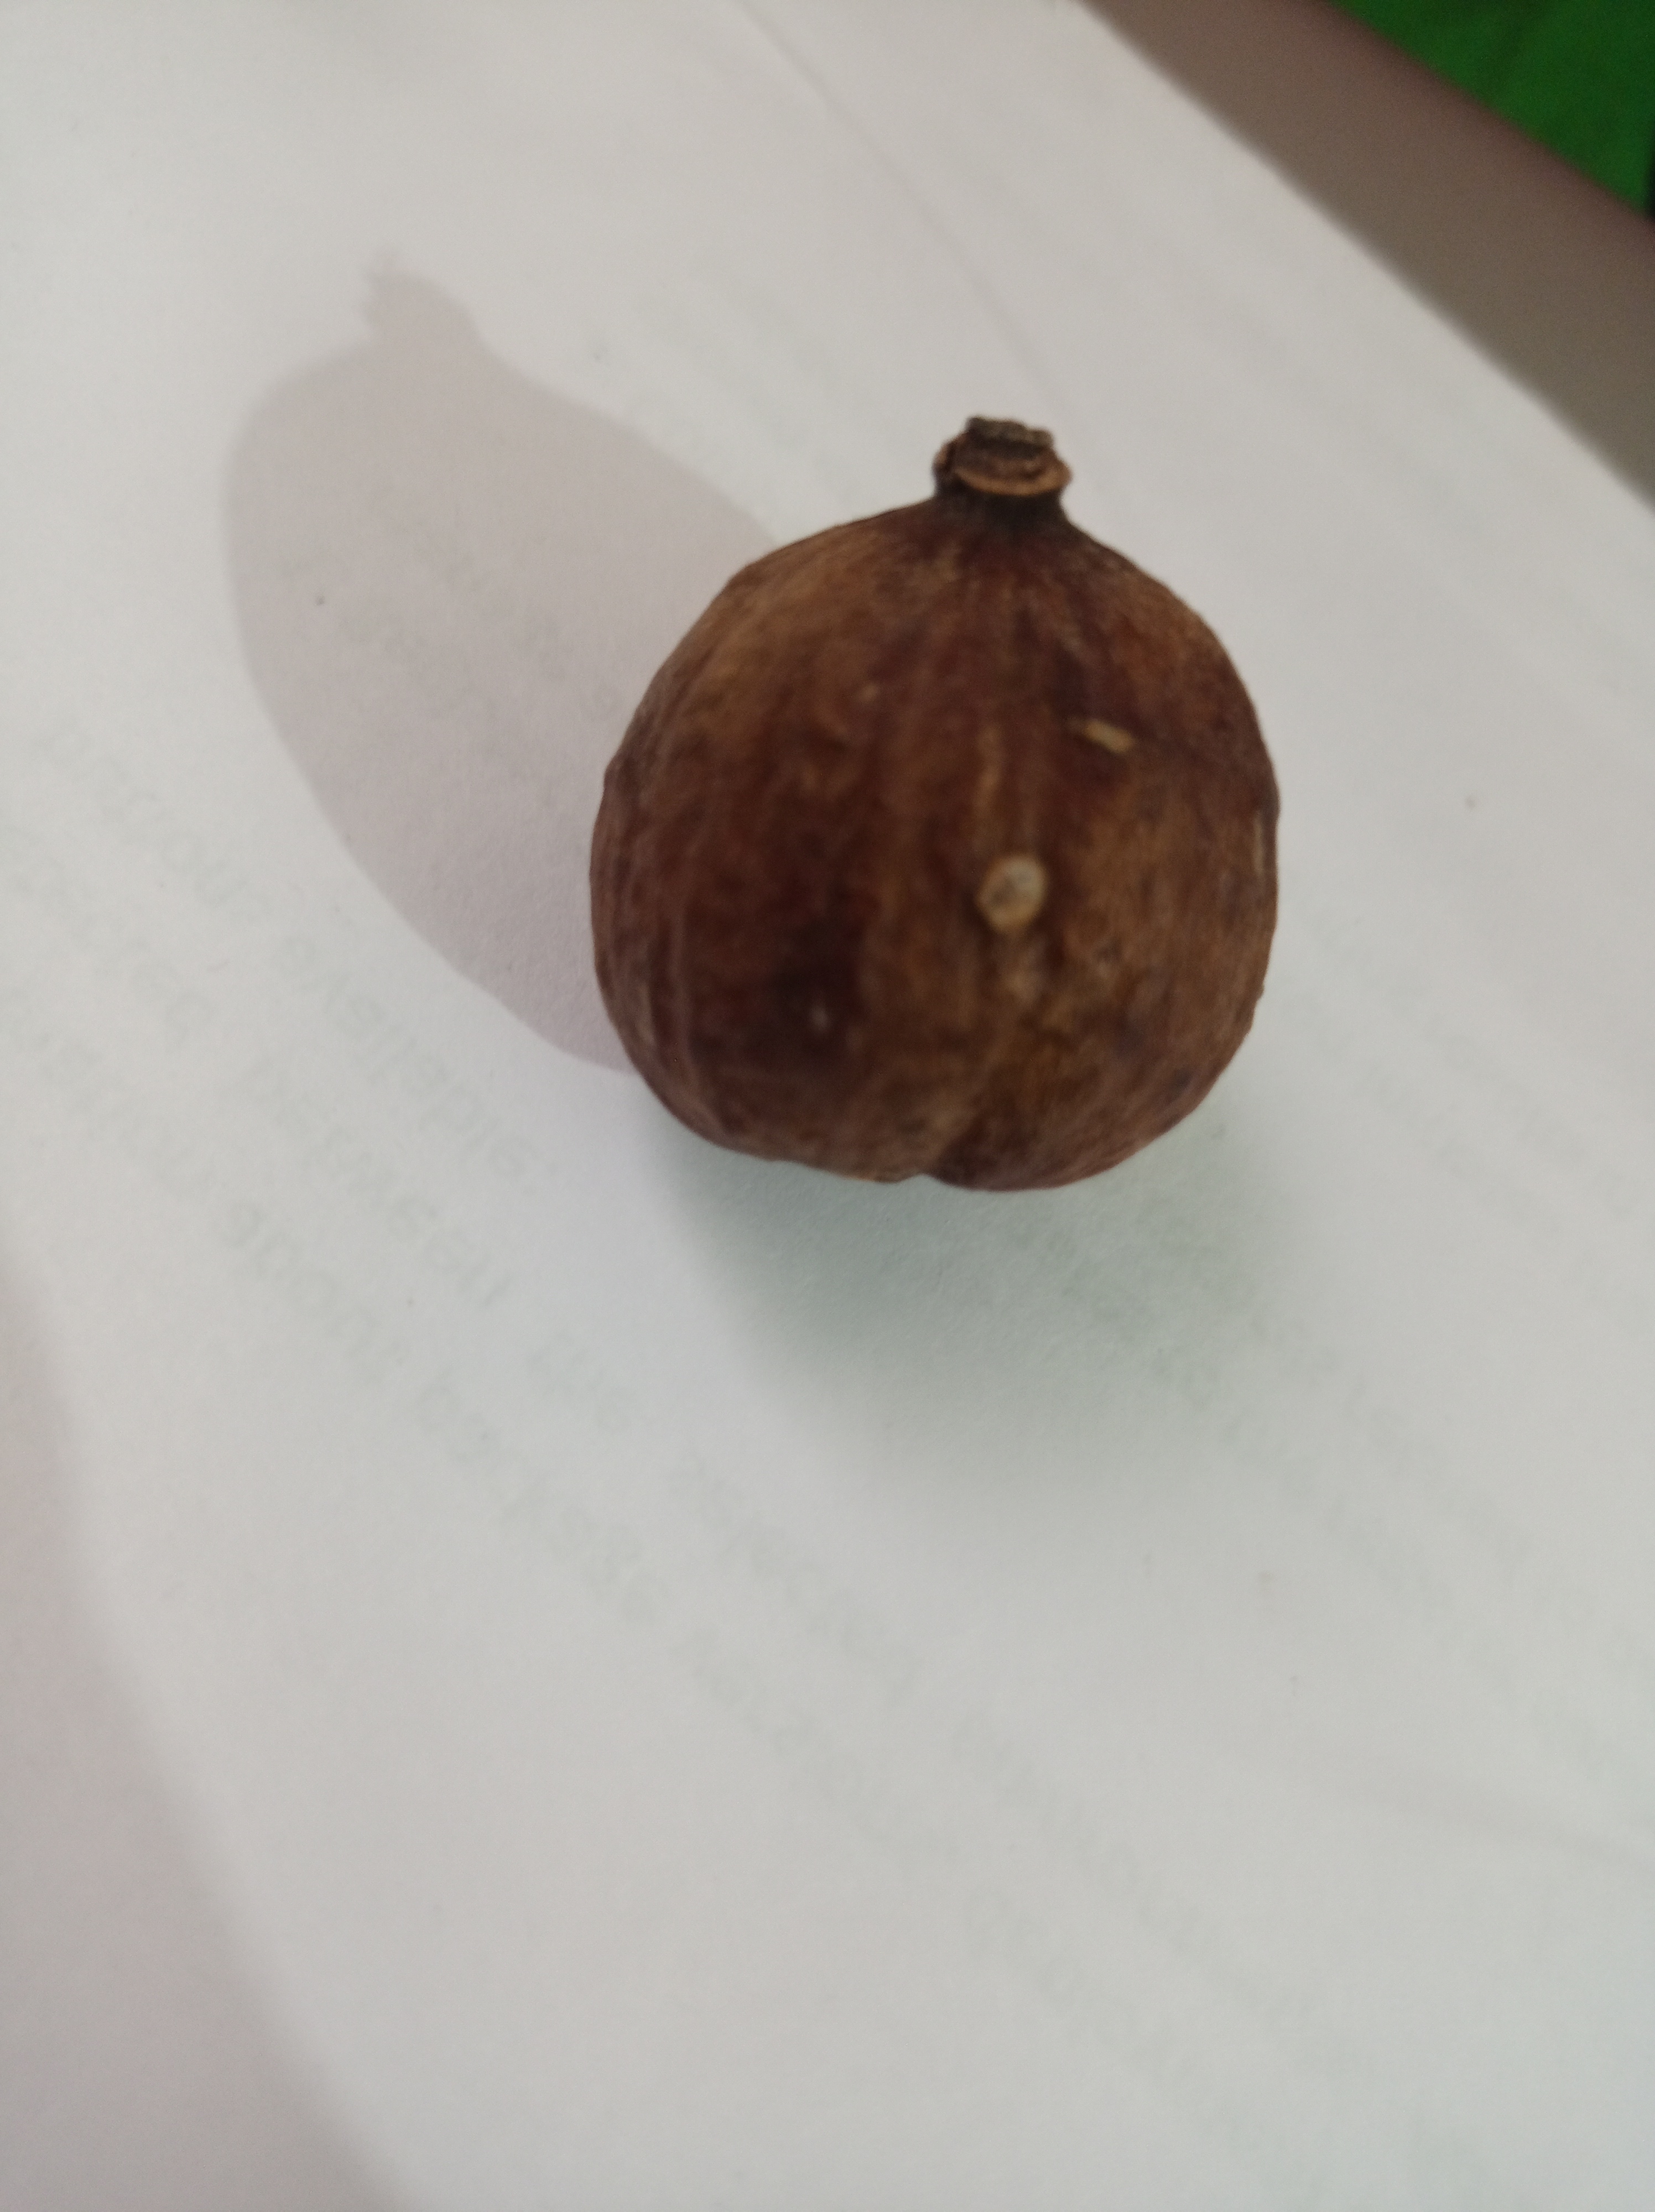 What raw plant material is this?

madanphal
